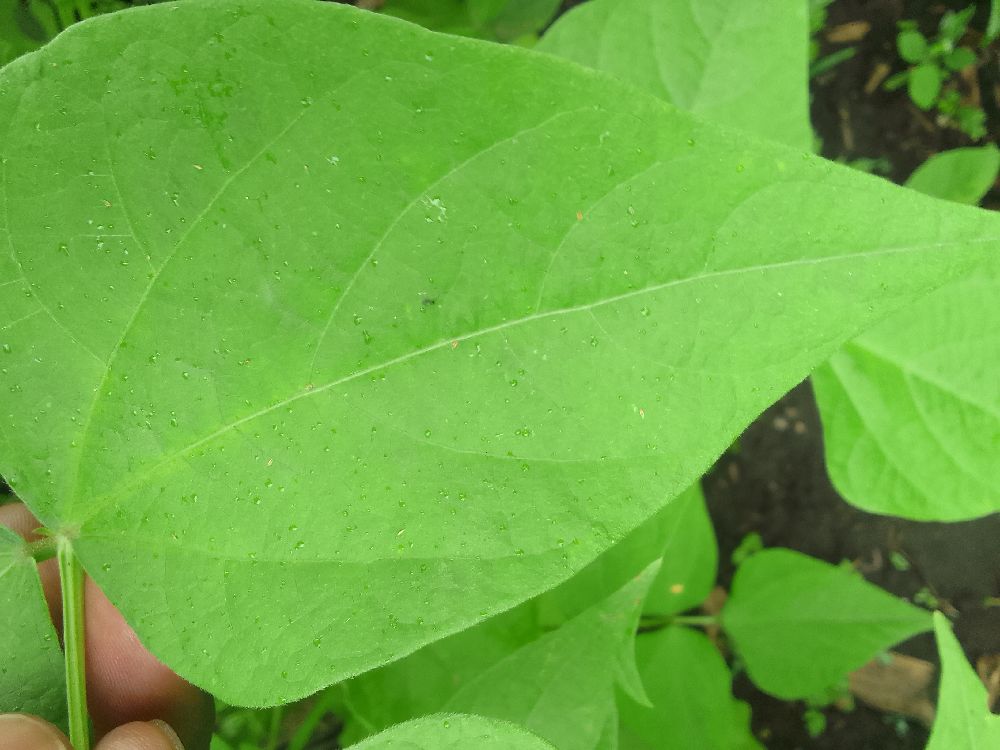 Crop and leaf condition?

common bean, healthy
